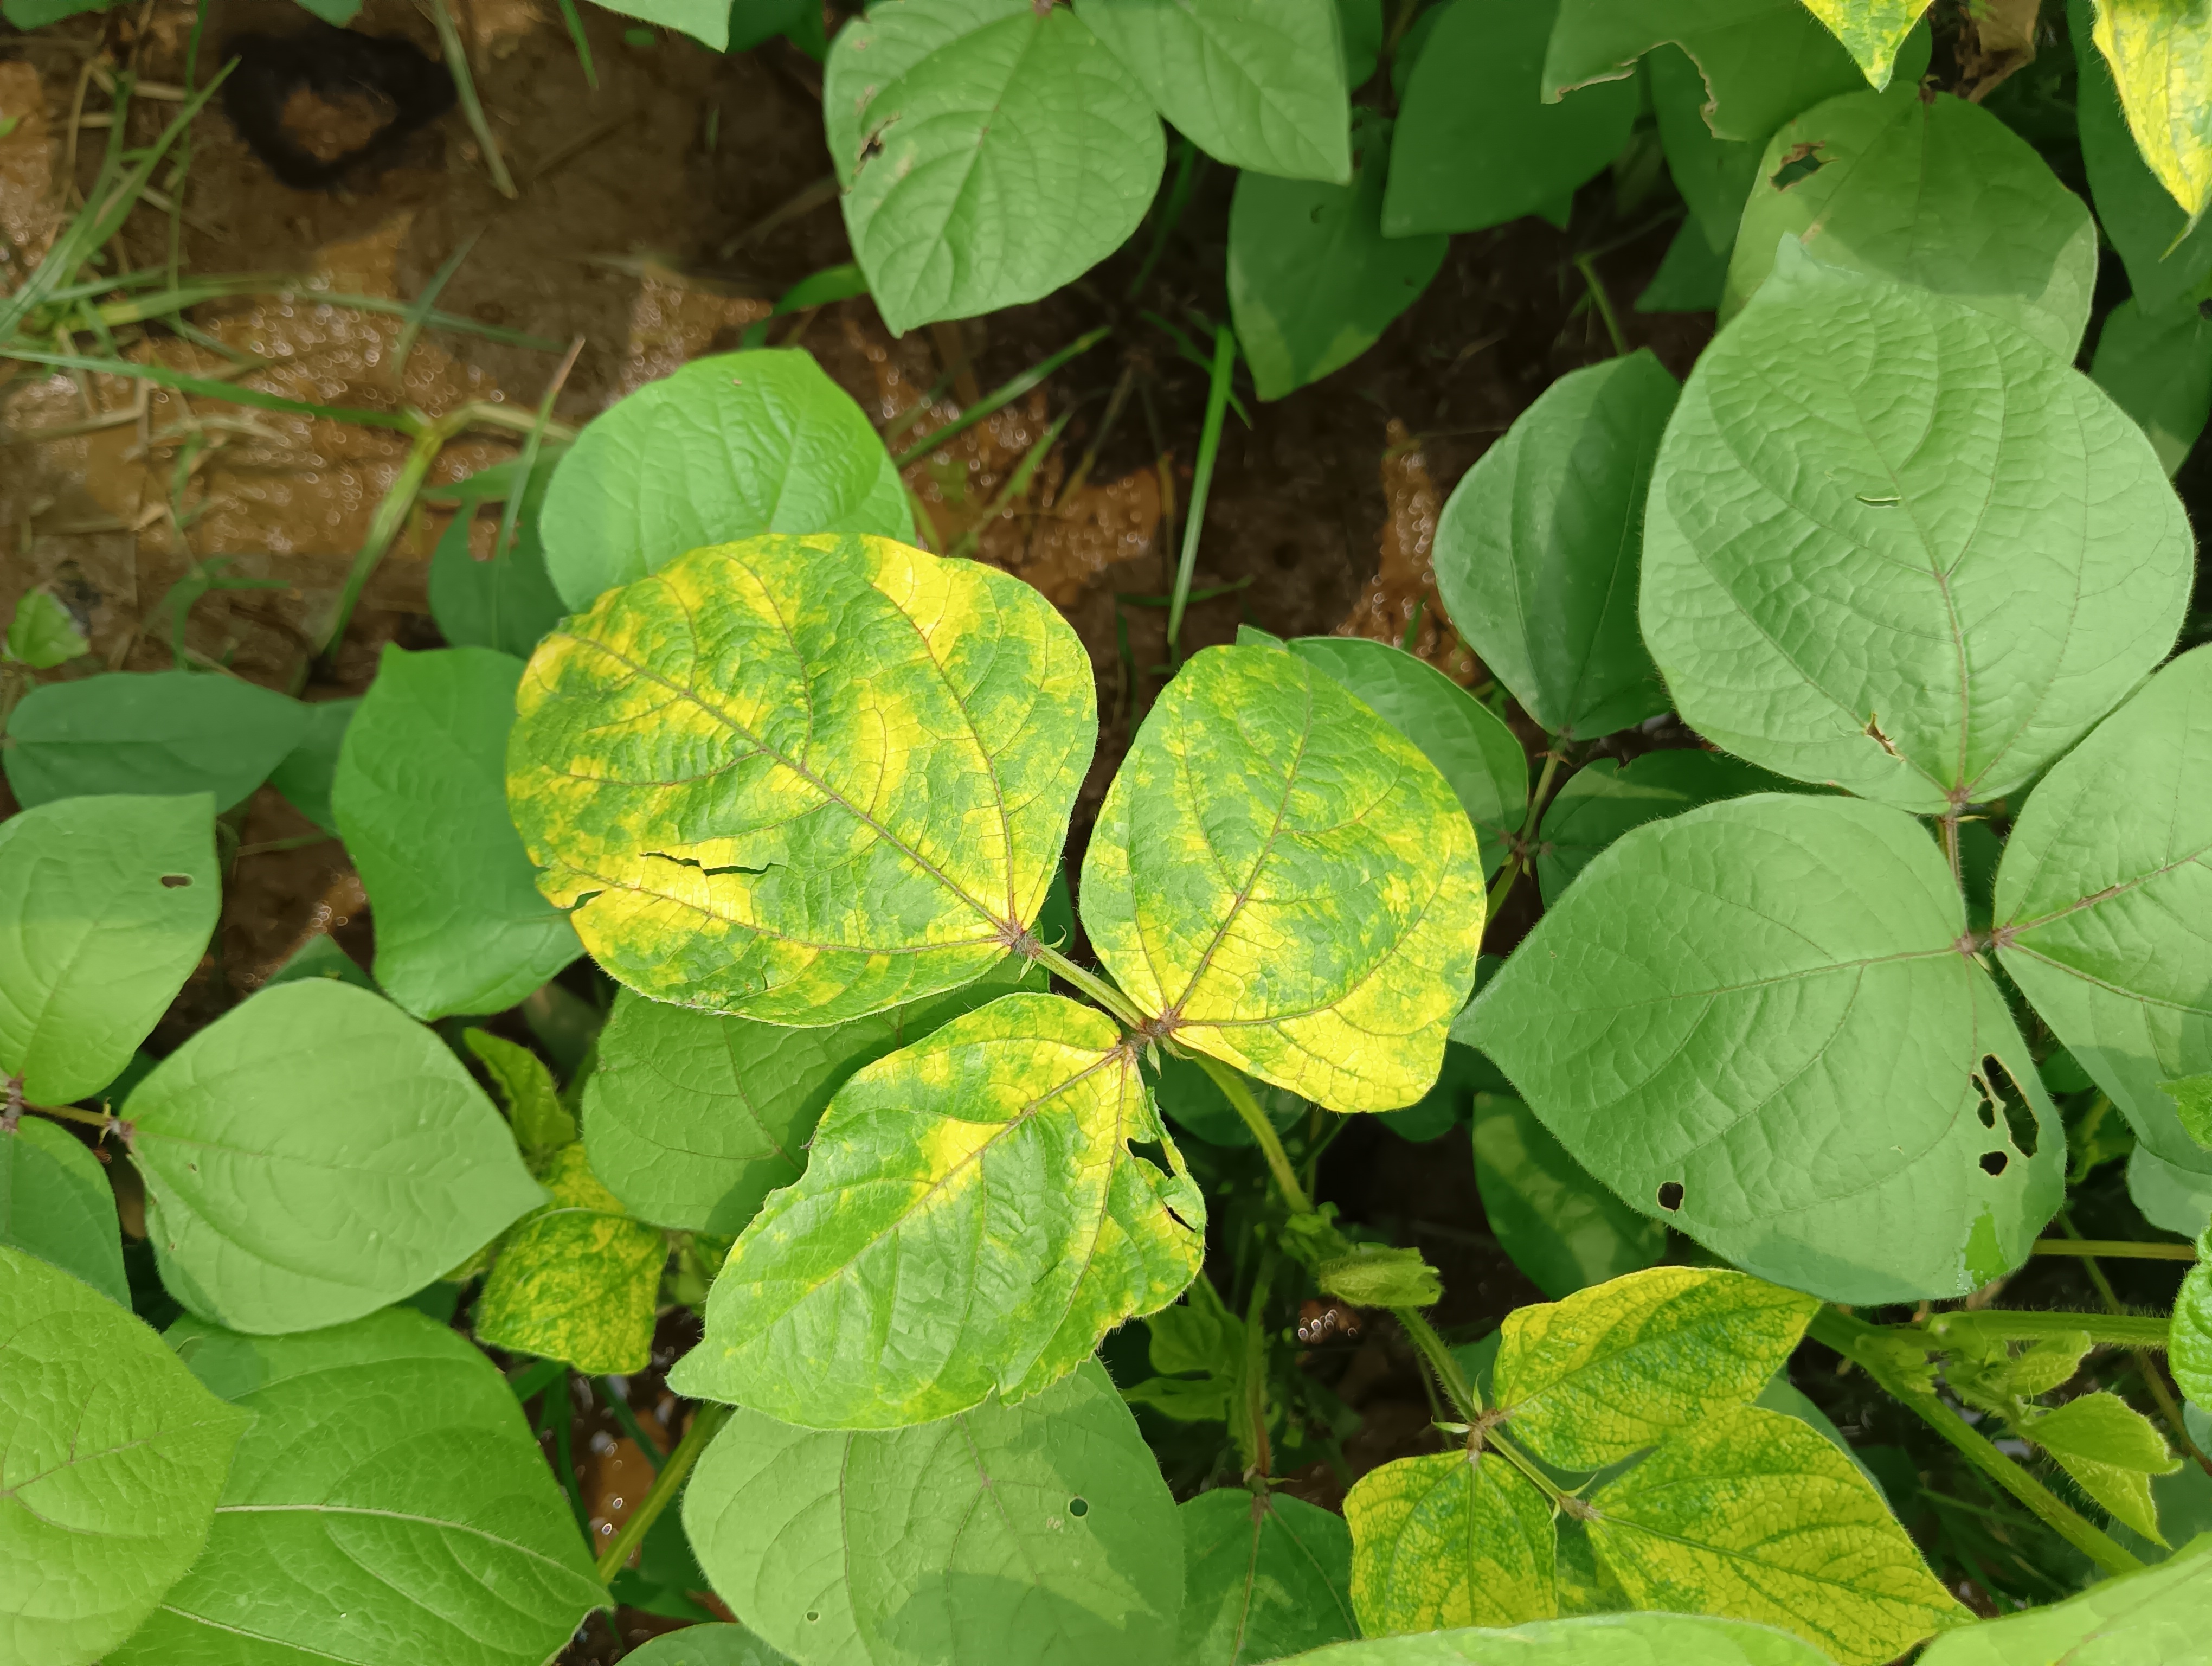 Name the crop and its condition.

mungbean, yellow mosaic
